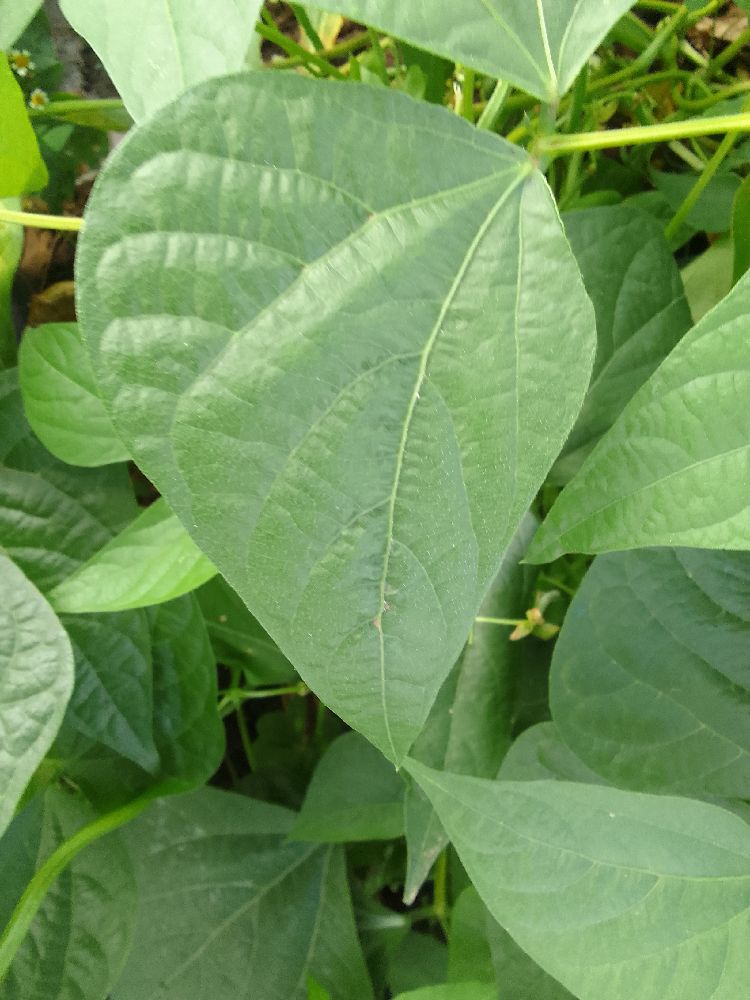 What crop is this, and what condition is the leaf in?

common bean, healthy
